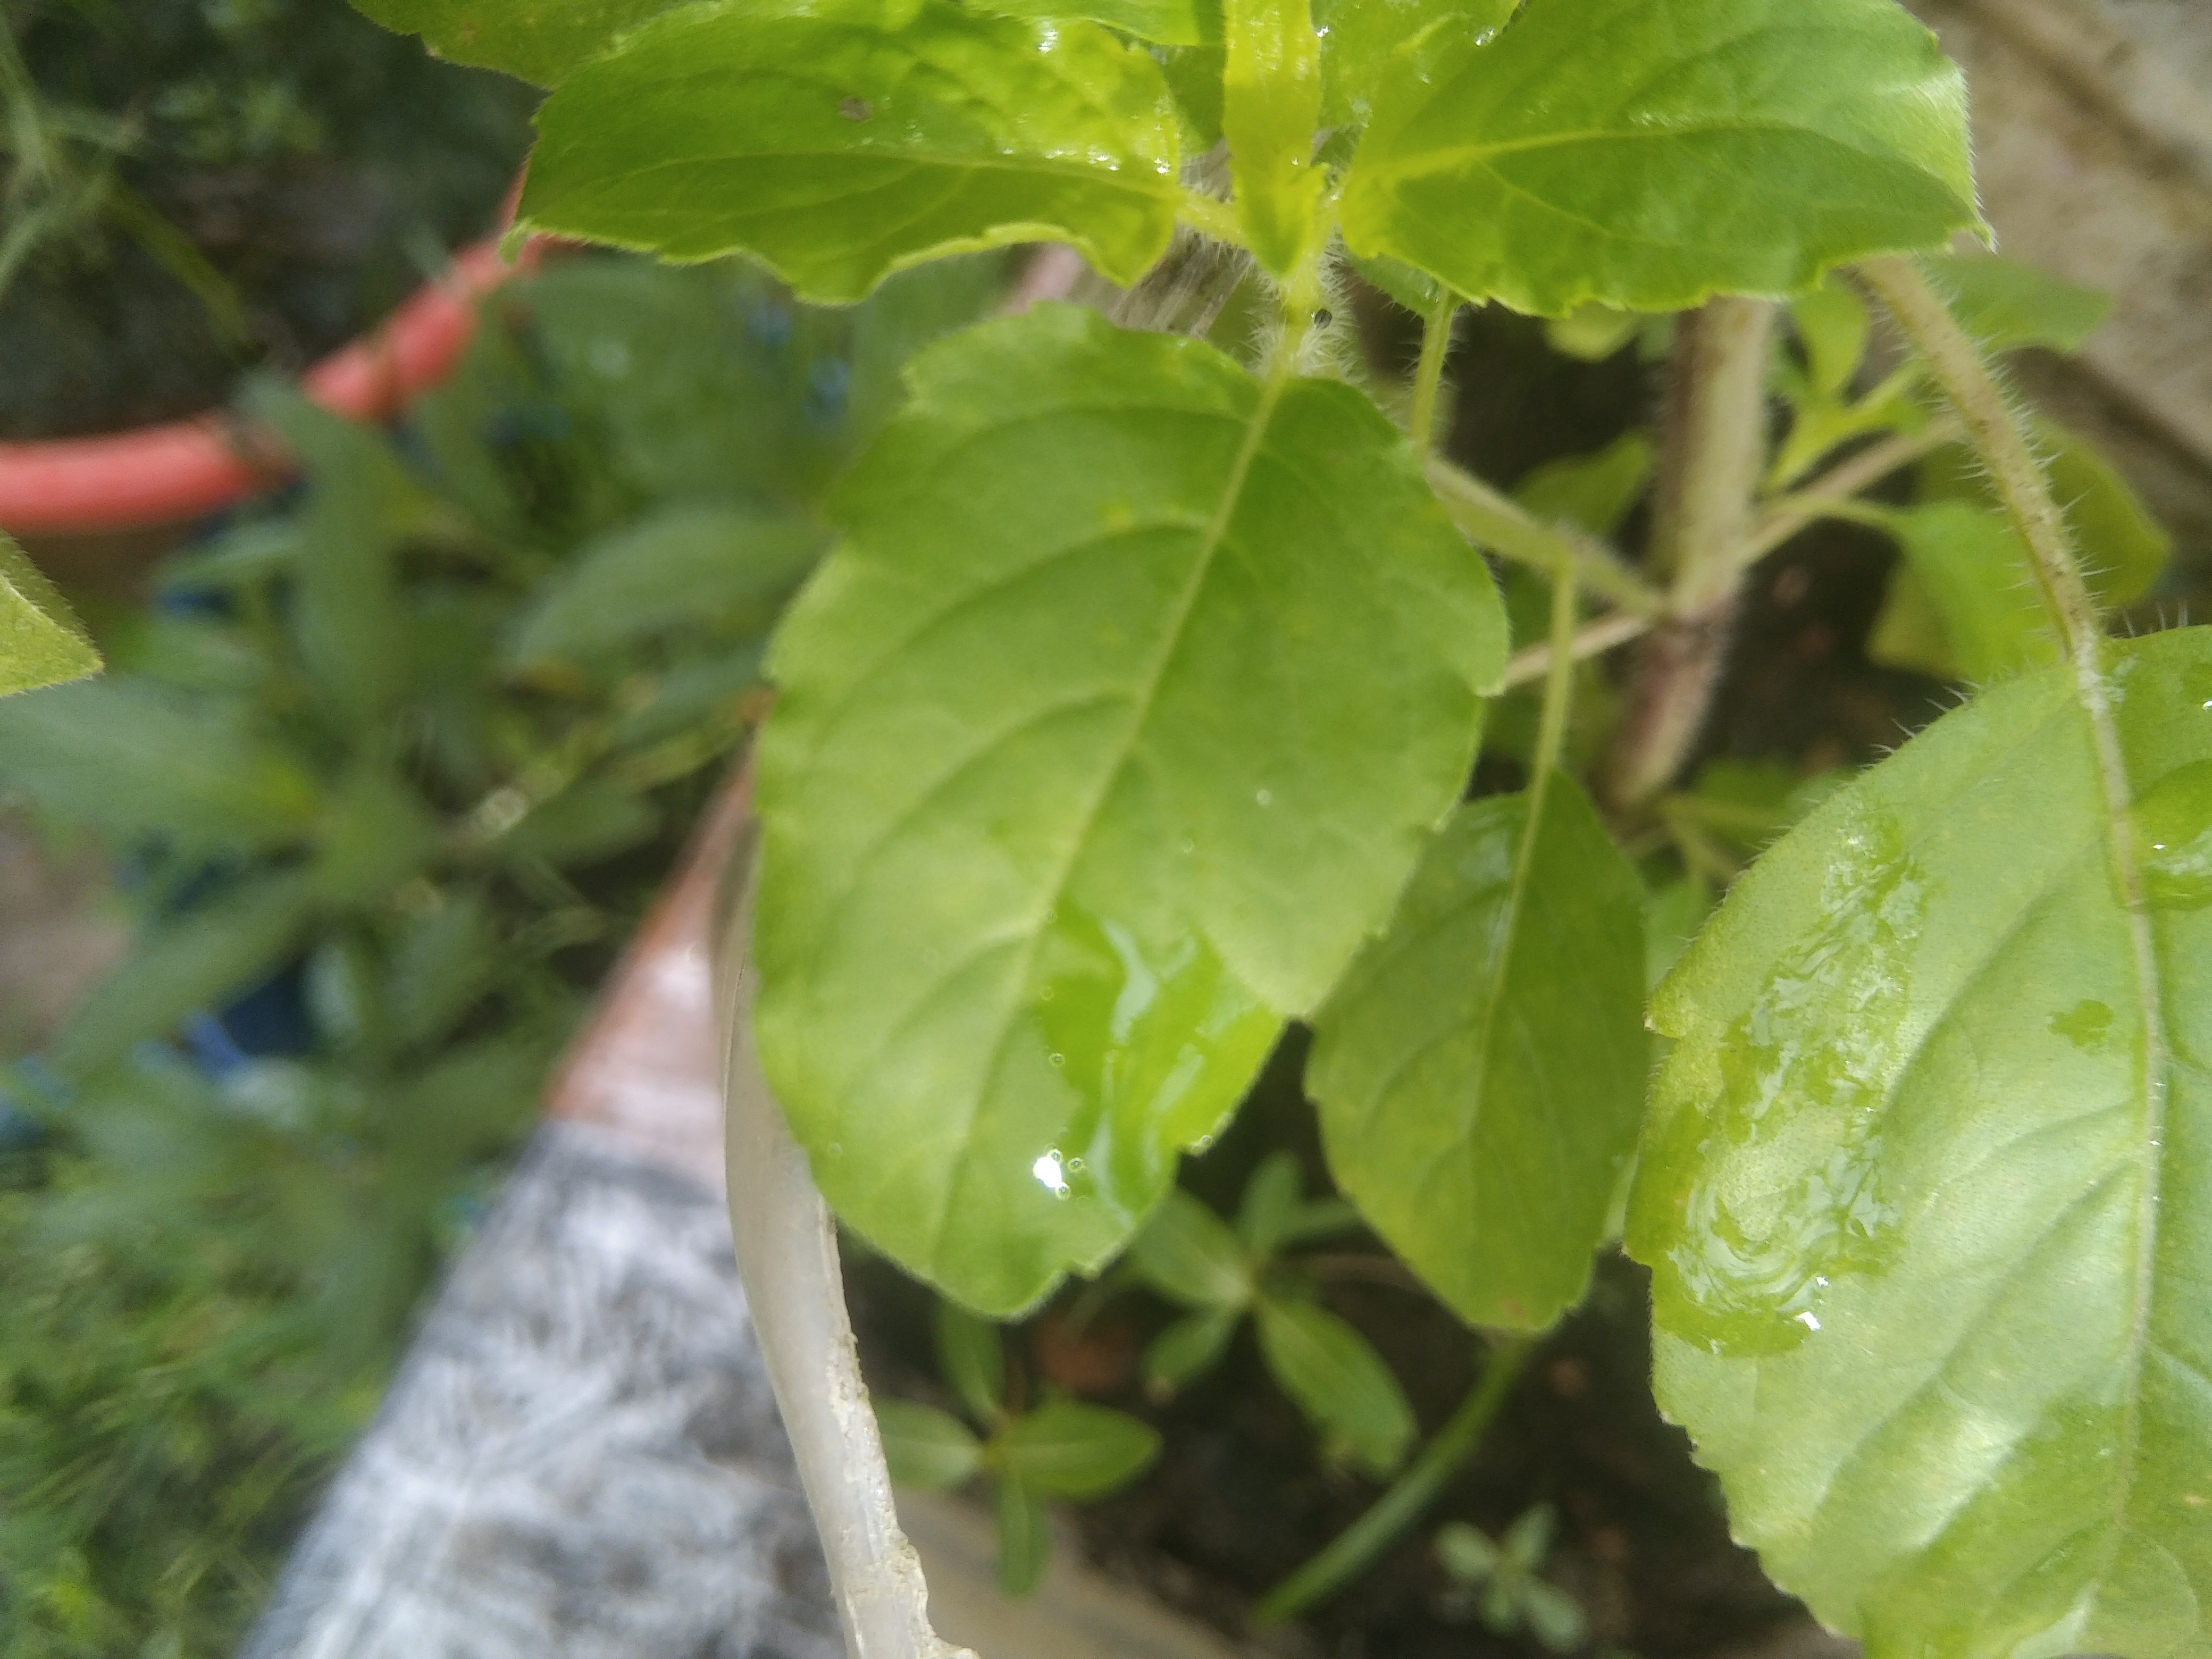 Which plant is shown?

tulshi
